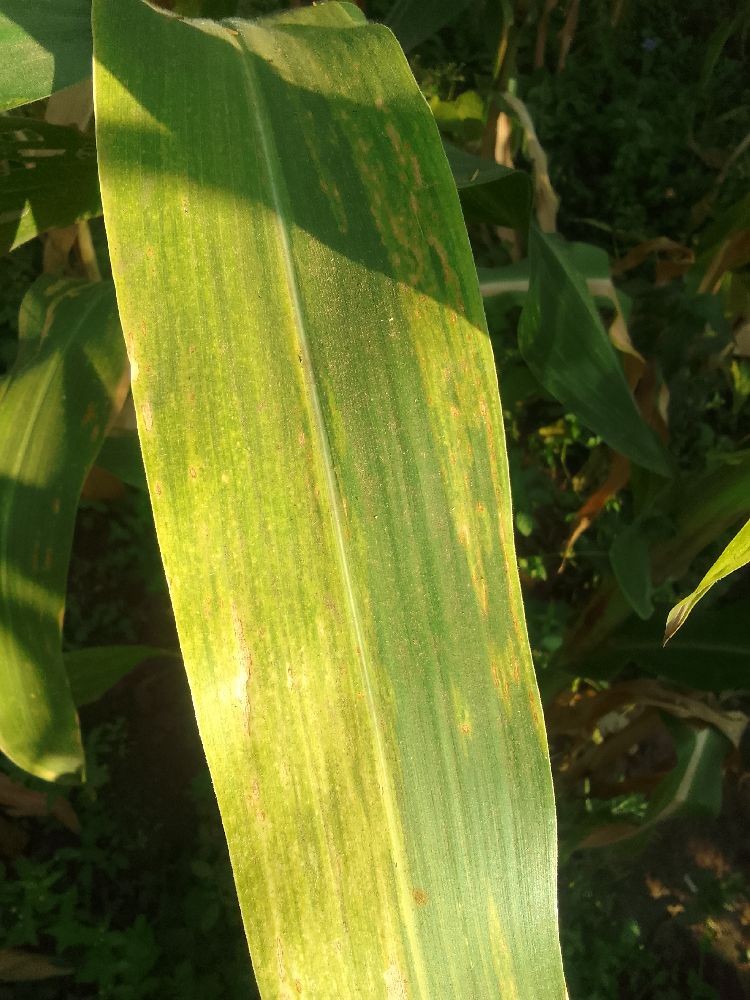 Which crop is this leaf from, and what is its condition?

maize, maize lethal necrosis
